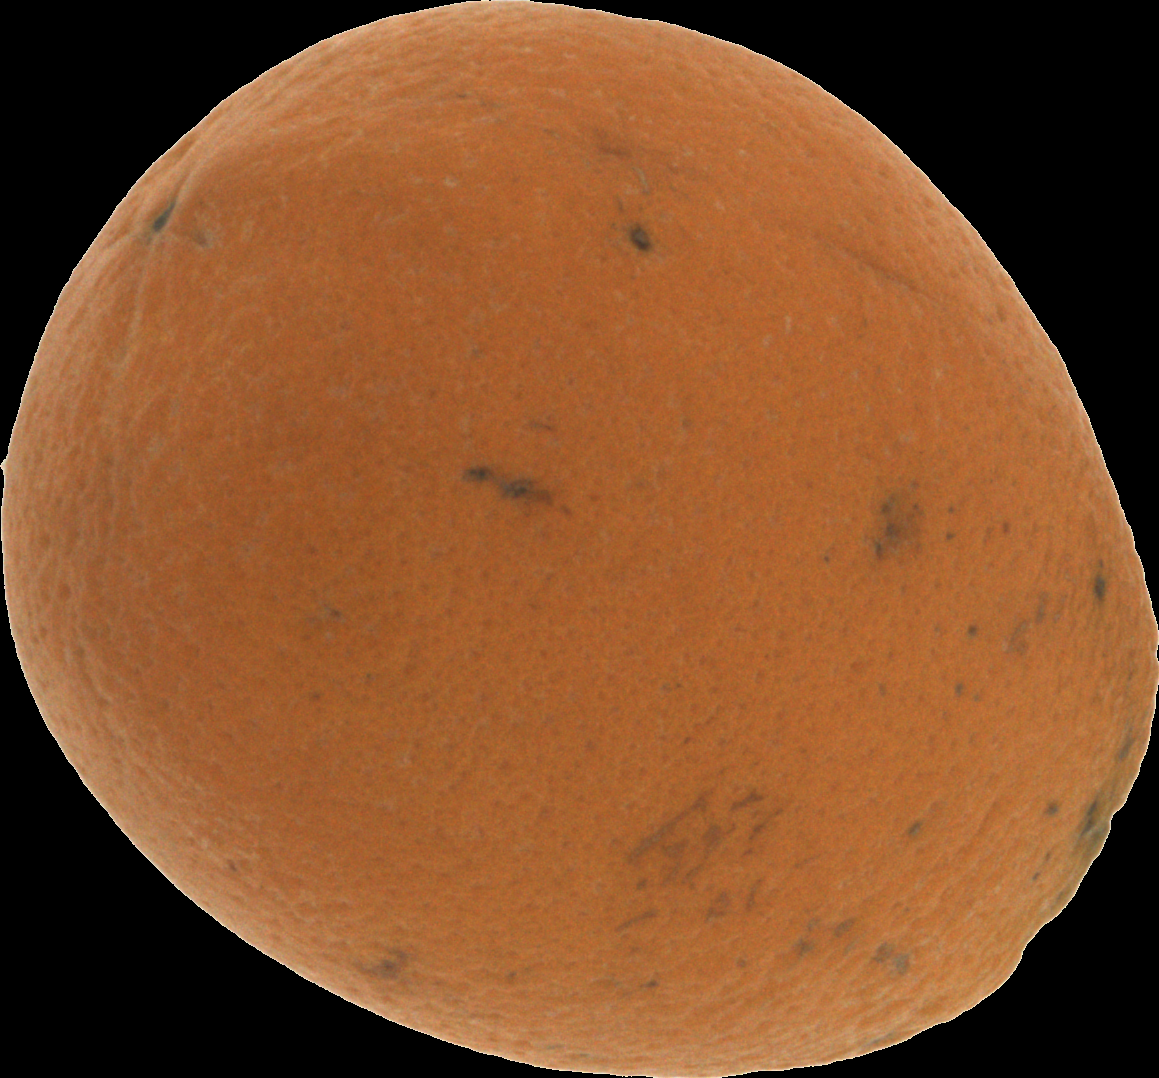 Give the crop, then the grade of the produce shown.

orange, bad
